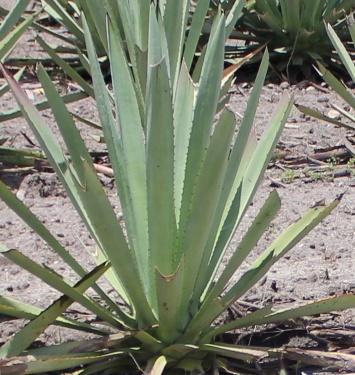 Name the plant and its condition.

agave, yellow
